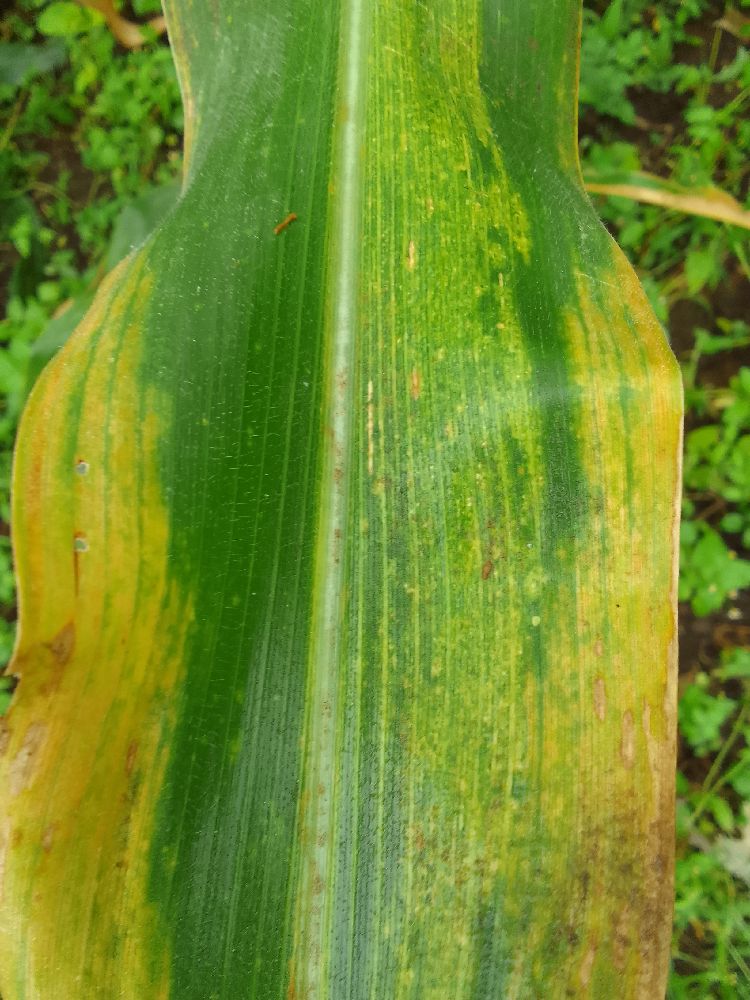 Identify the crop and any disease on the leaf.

maize, maize lethal necrosis
